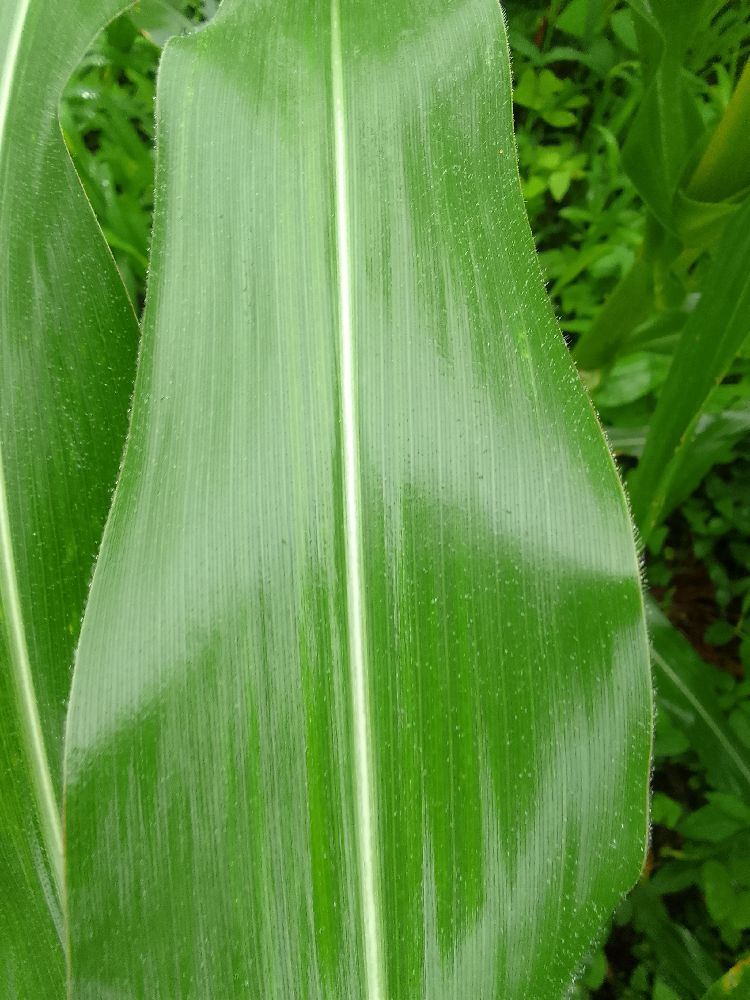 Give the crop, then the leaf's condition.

maize, healthy
